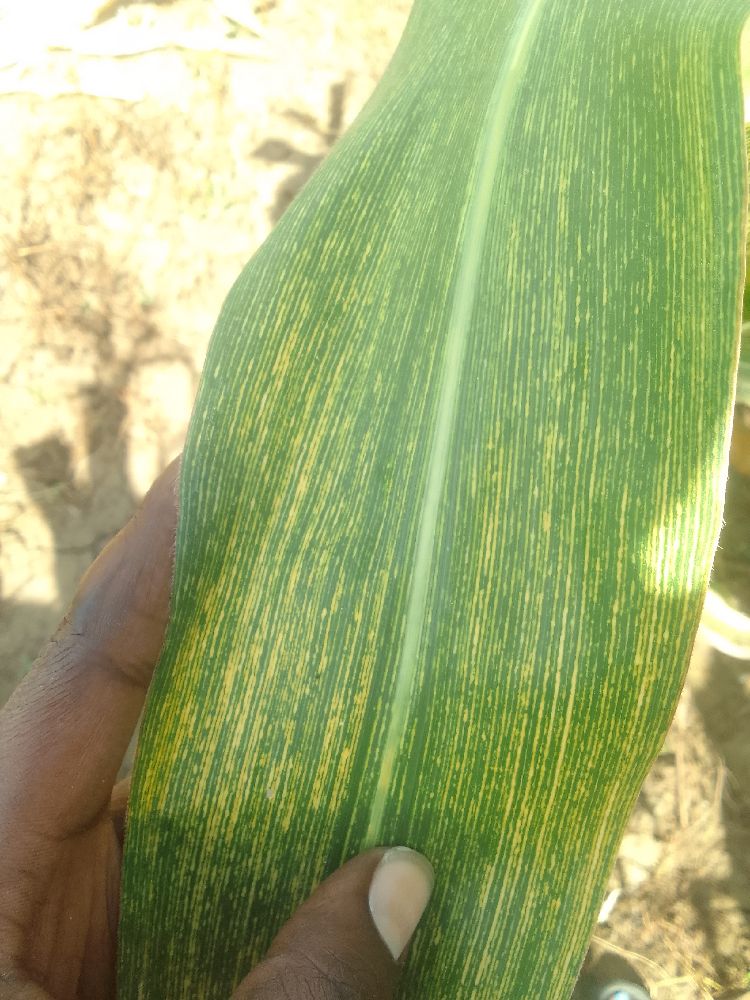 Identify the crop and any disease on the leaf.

maize, maize streak virus
